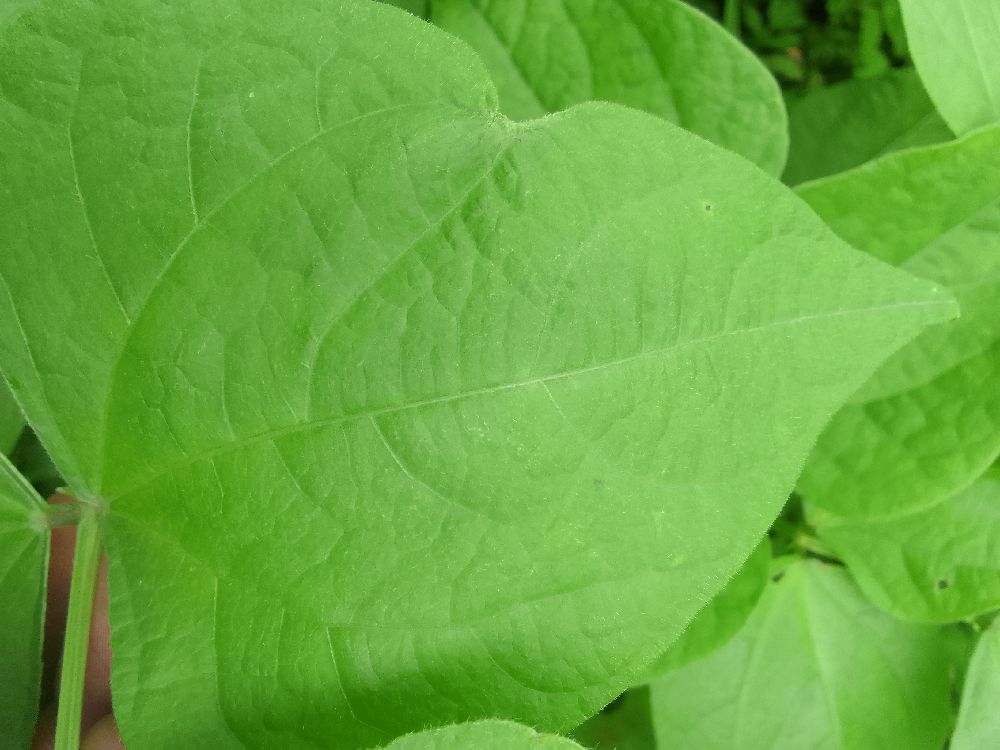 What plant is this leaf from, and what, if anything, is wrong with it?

common bean, healthy
